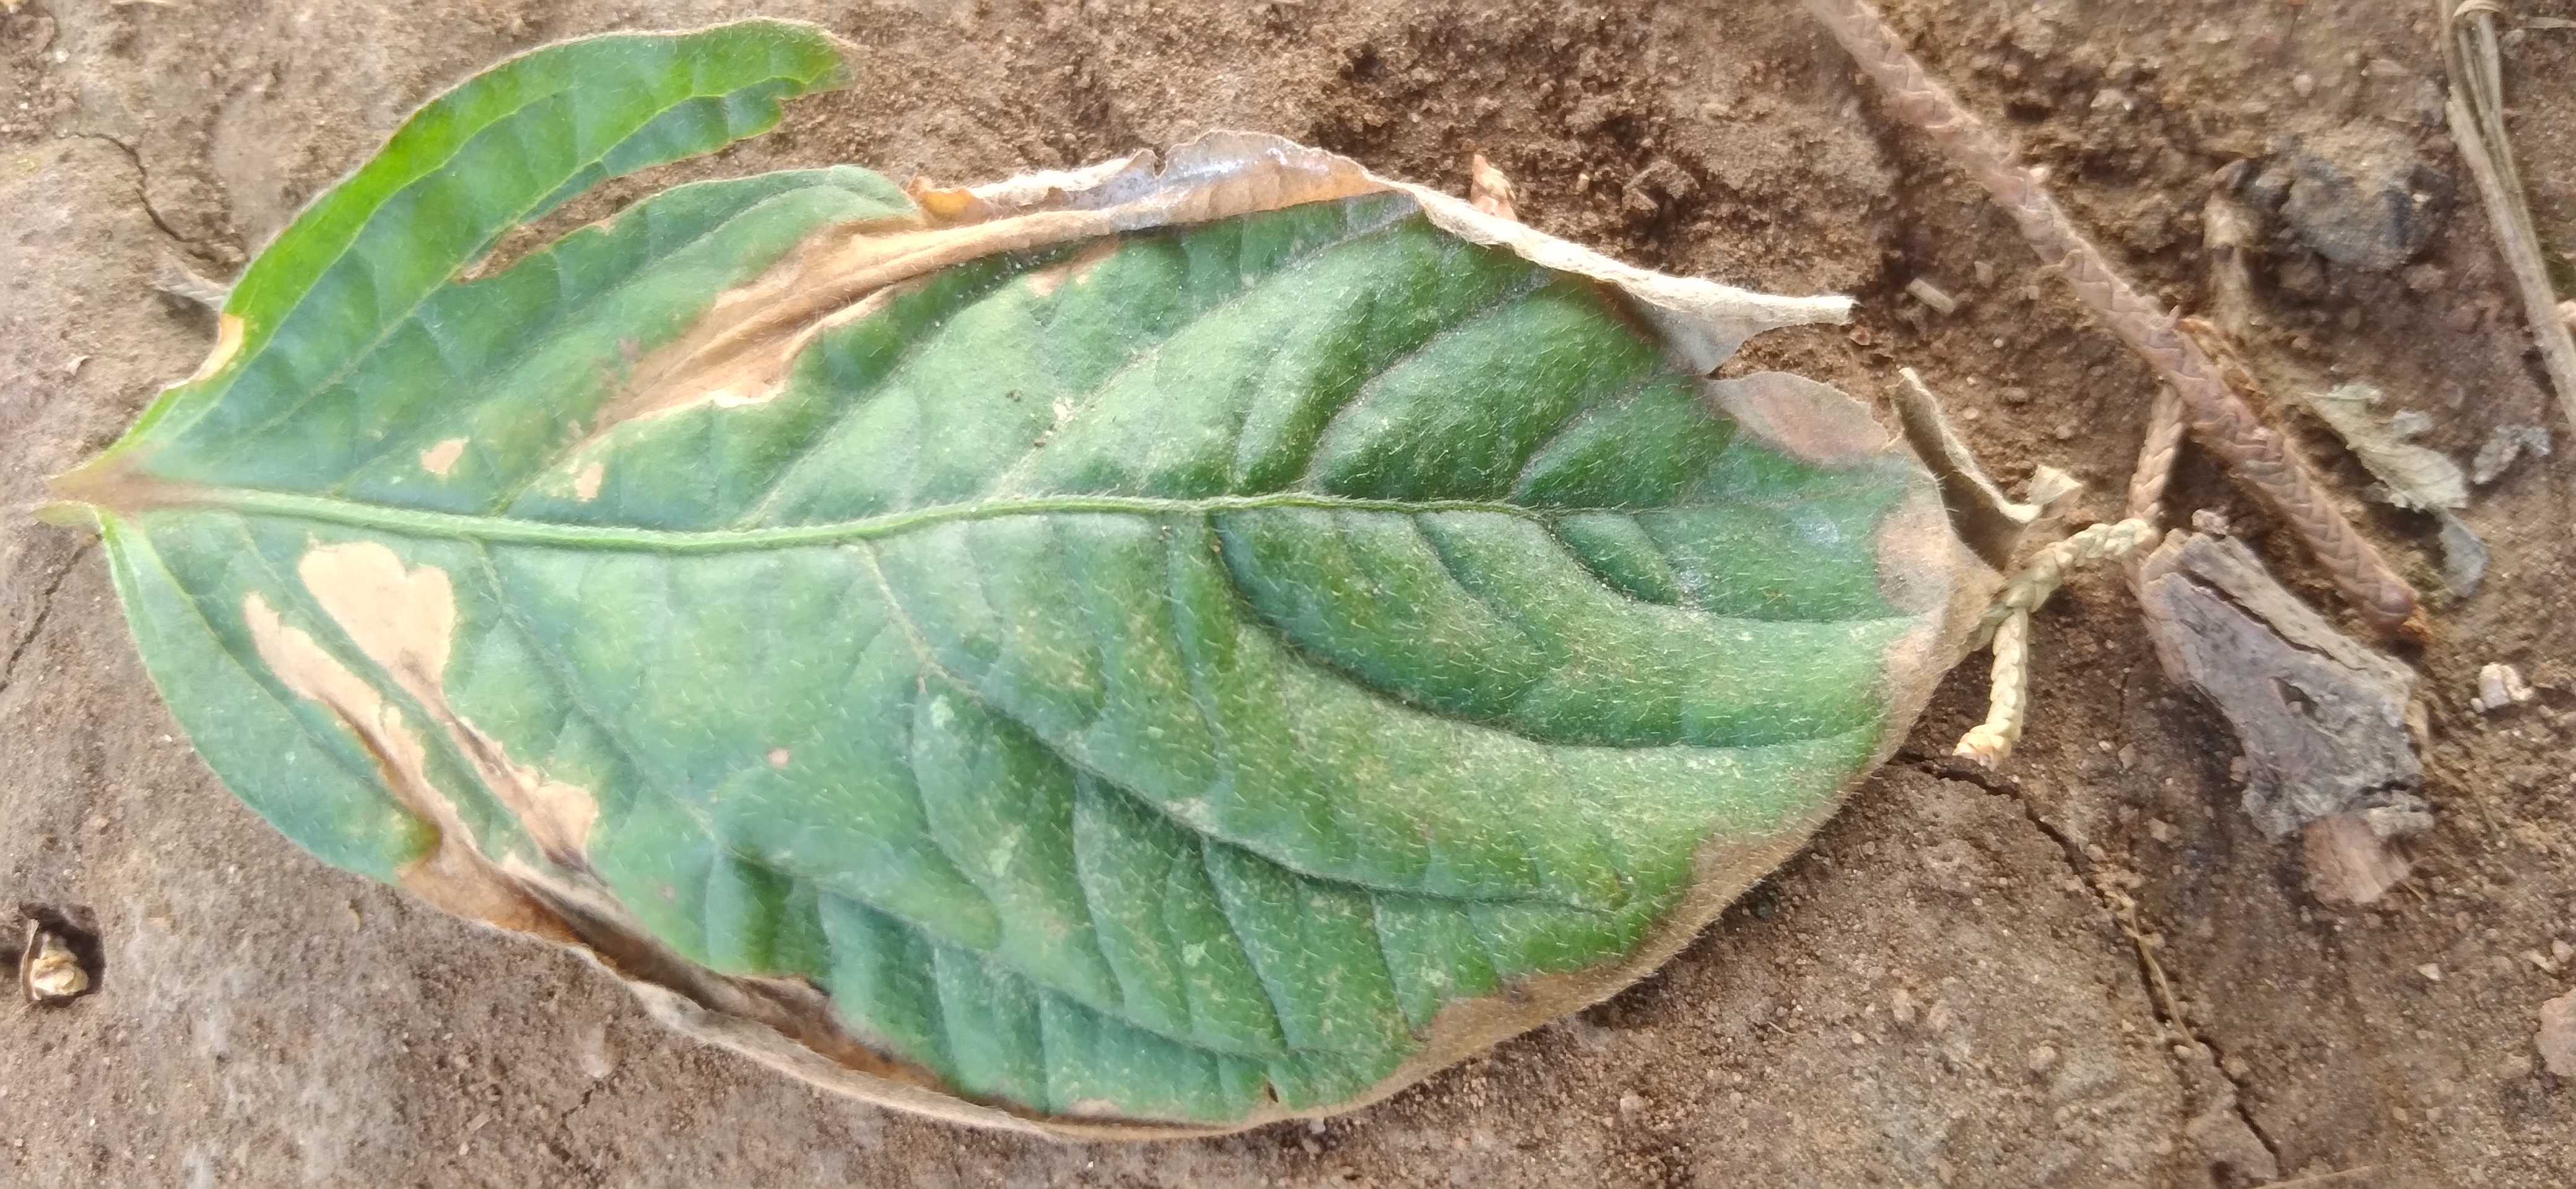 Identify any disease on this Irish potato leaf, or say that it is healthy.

early blight
